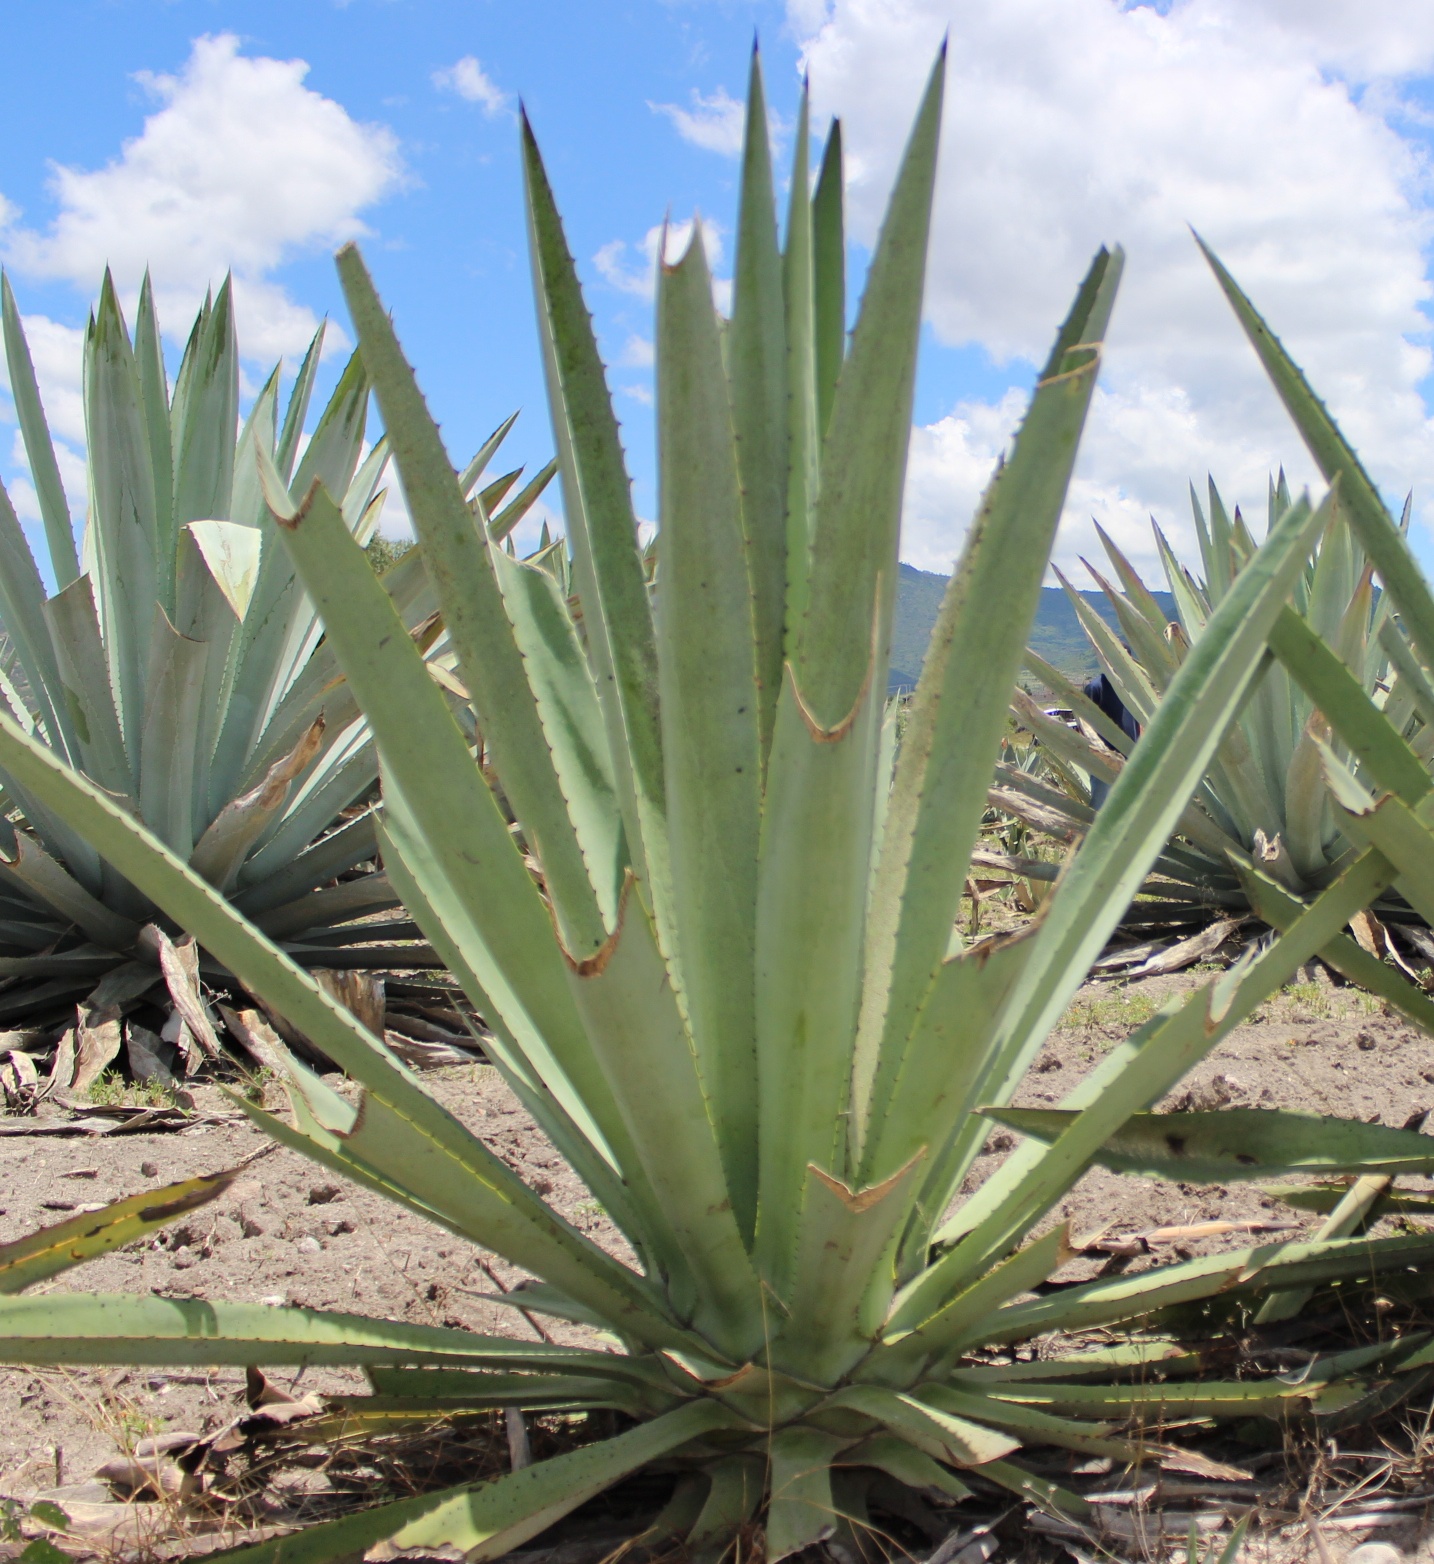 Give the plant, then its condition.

agave, yellow
